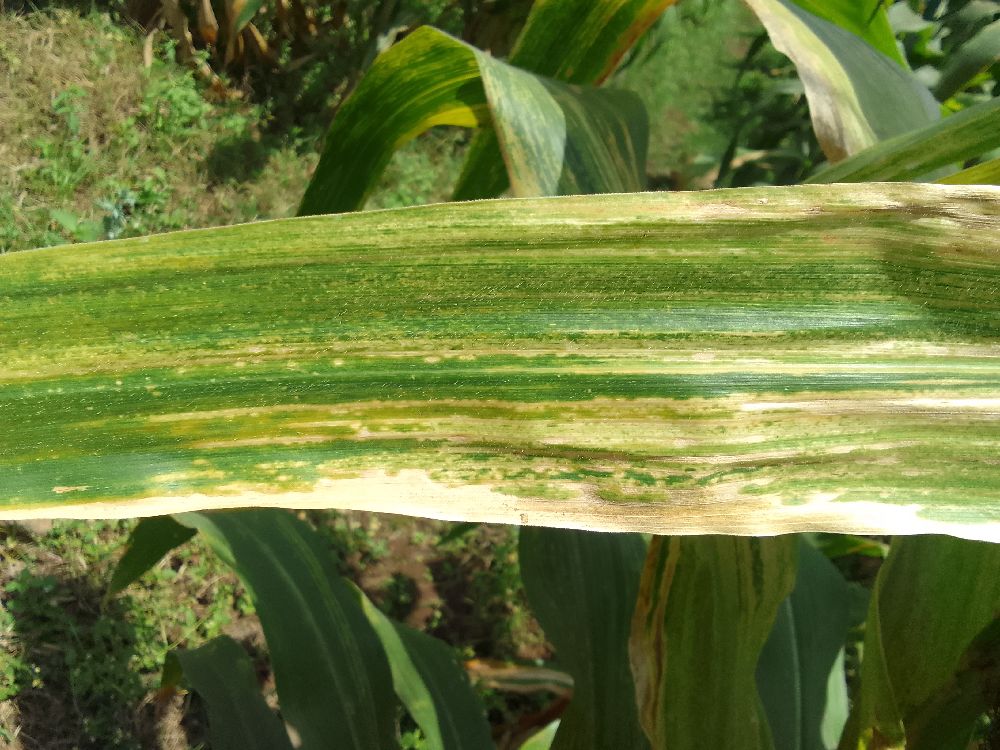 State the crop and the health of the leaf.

maize, maize lethal necrosis
